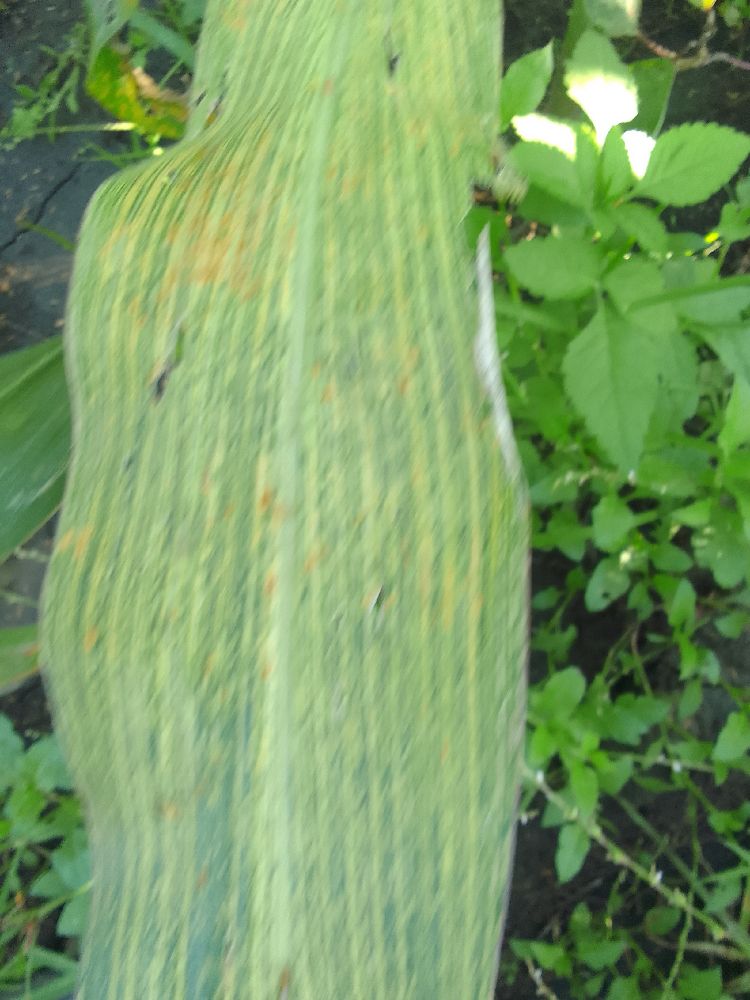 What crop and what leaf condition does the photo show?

maize, maize streak virus
